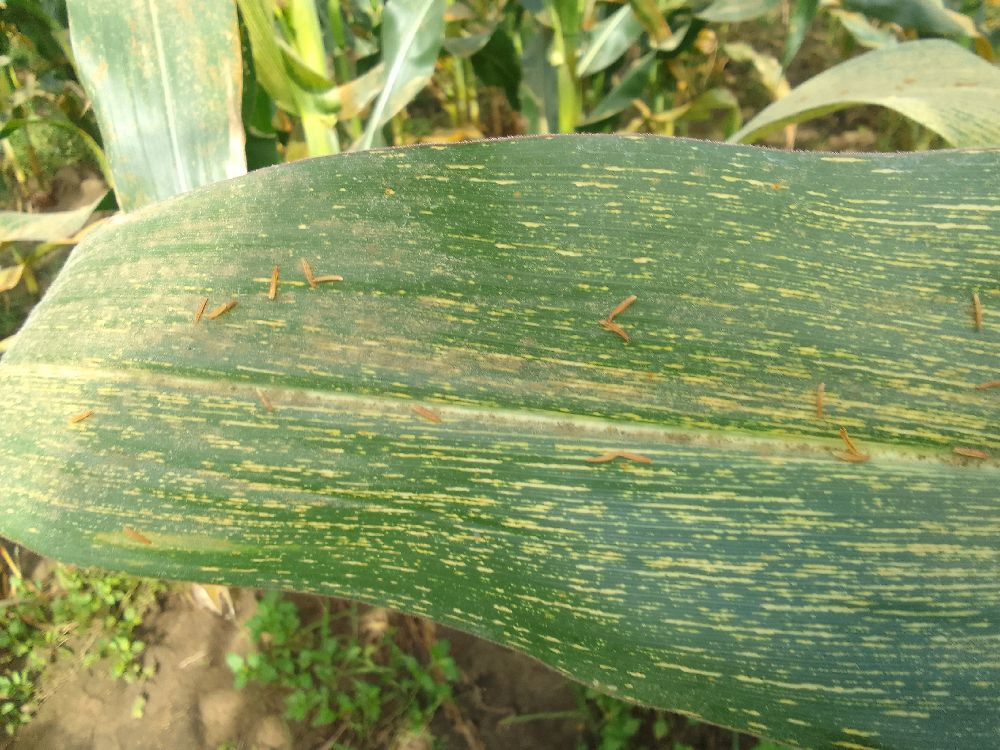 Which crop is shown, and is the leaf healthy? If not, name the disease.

maize, maize streak virus
